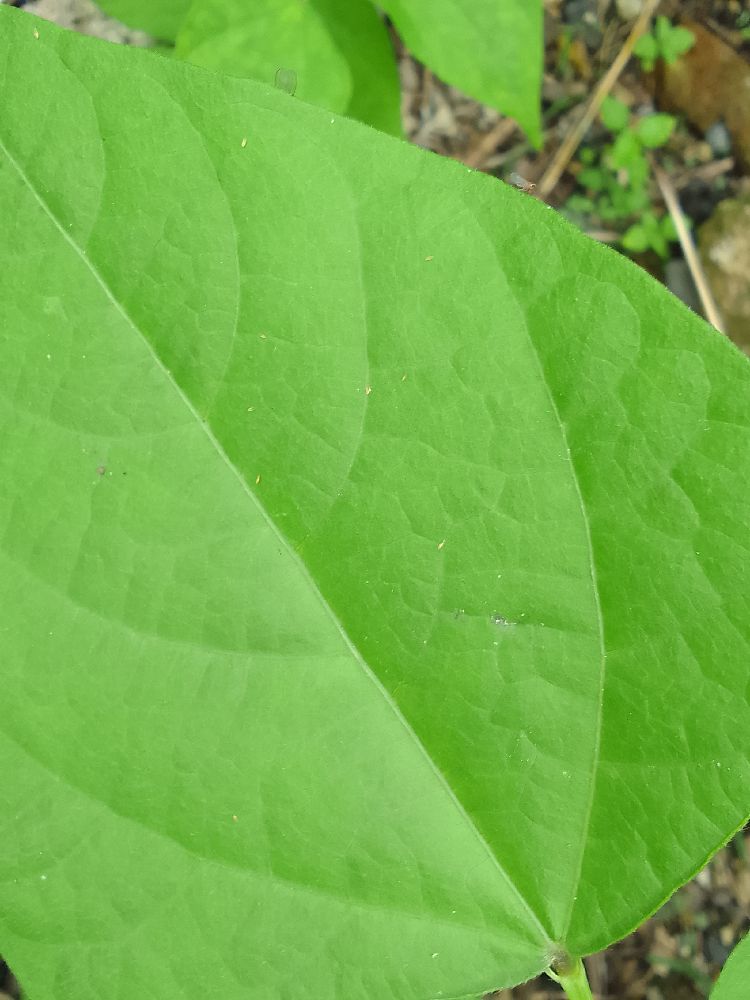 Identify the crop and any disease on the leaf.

common bean, healthy
